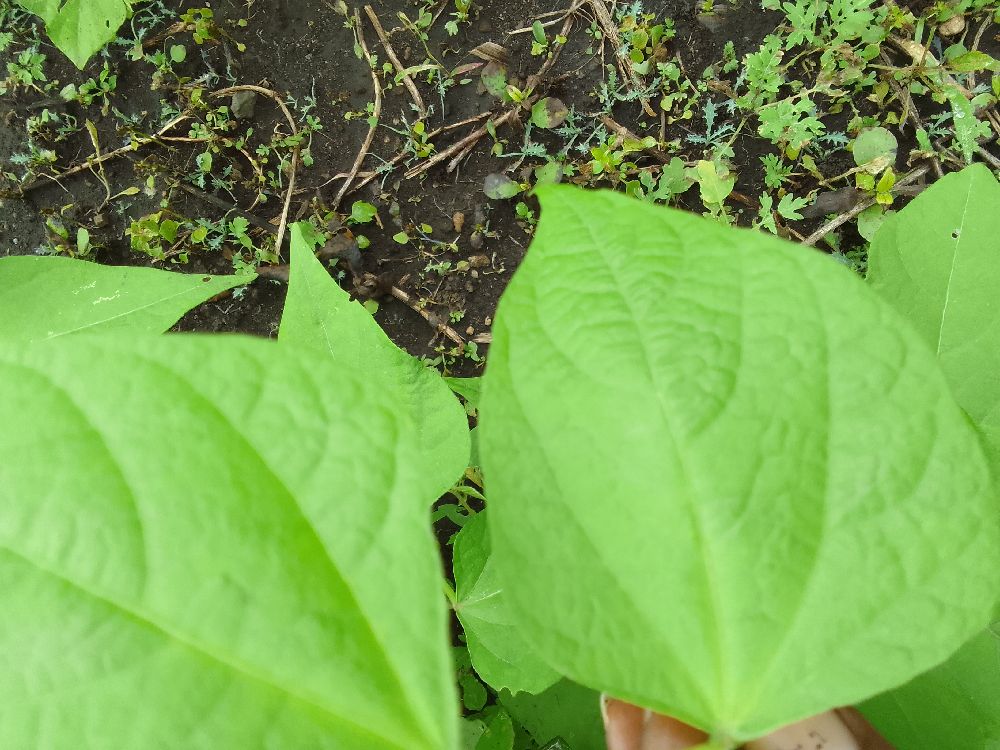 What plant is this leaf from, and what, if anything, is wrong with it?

common bean, healthy
